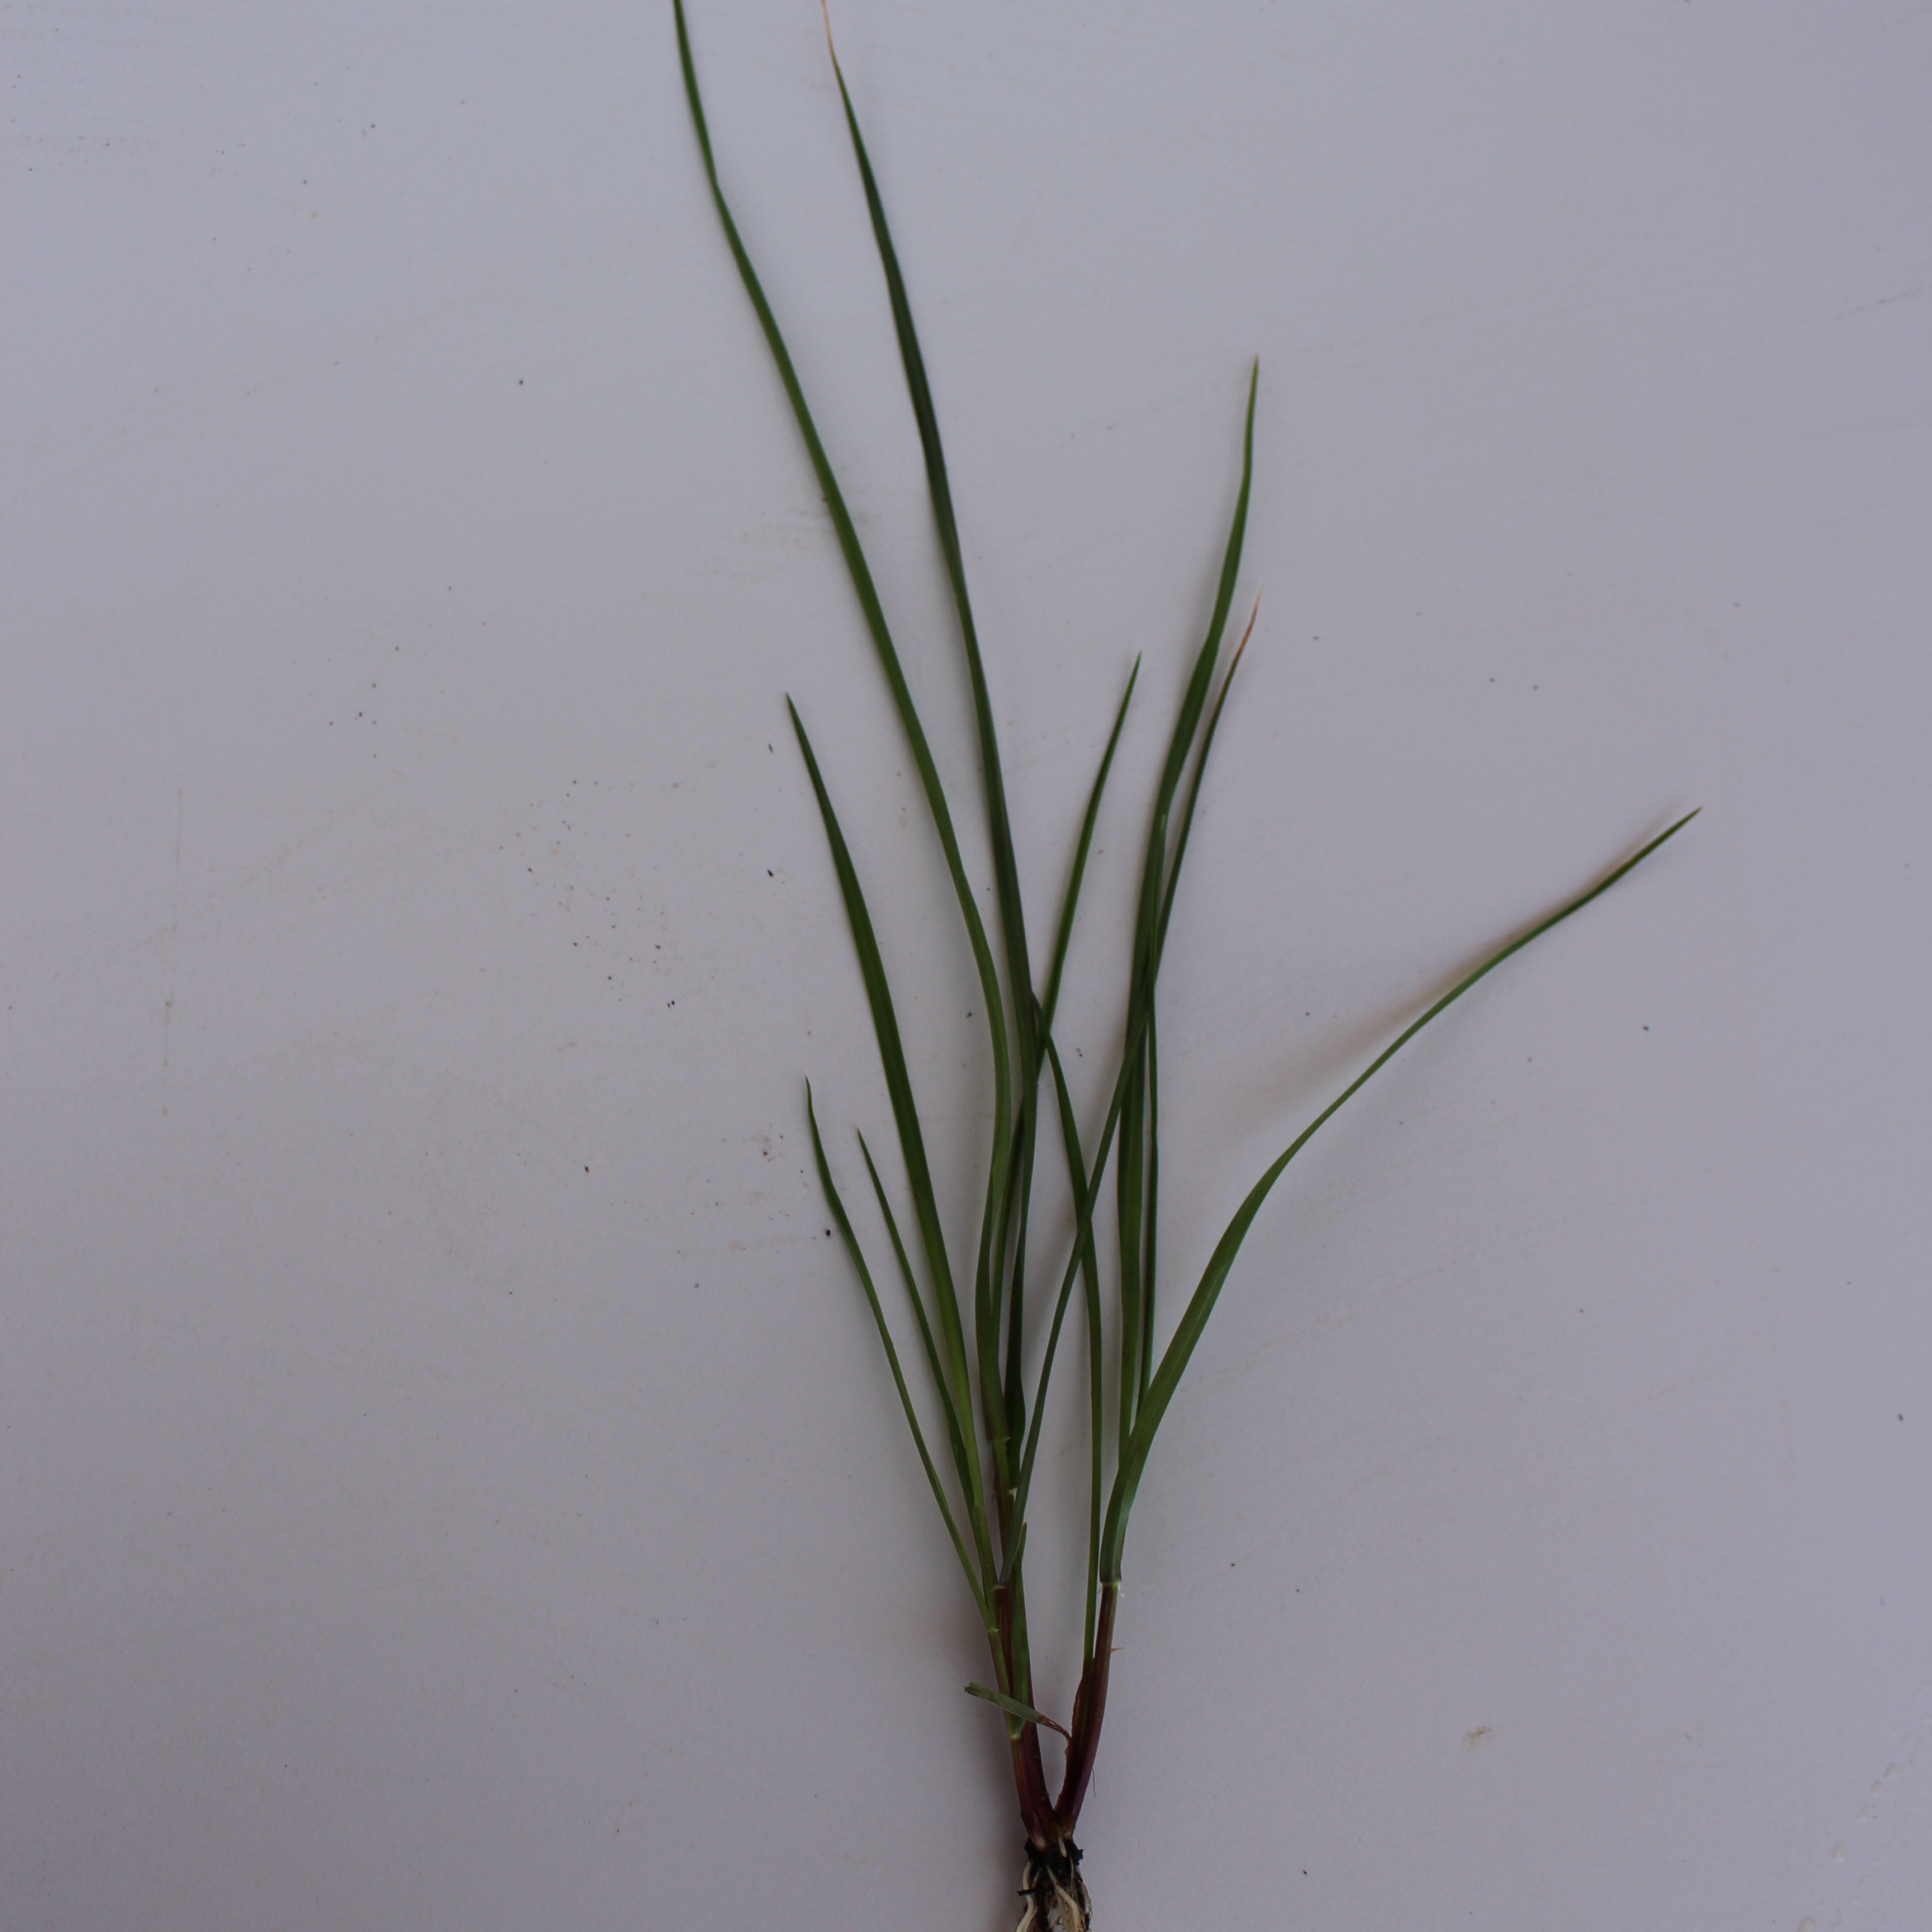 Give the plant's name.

Lolium multiflorum
